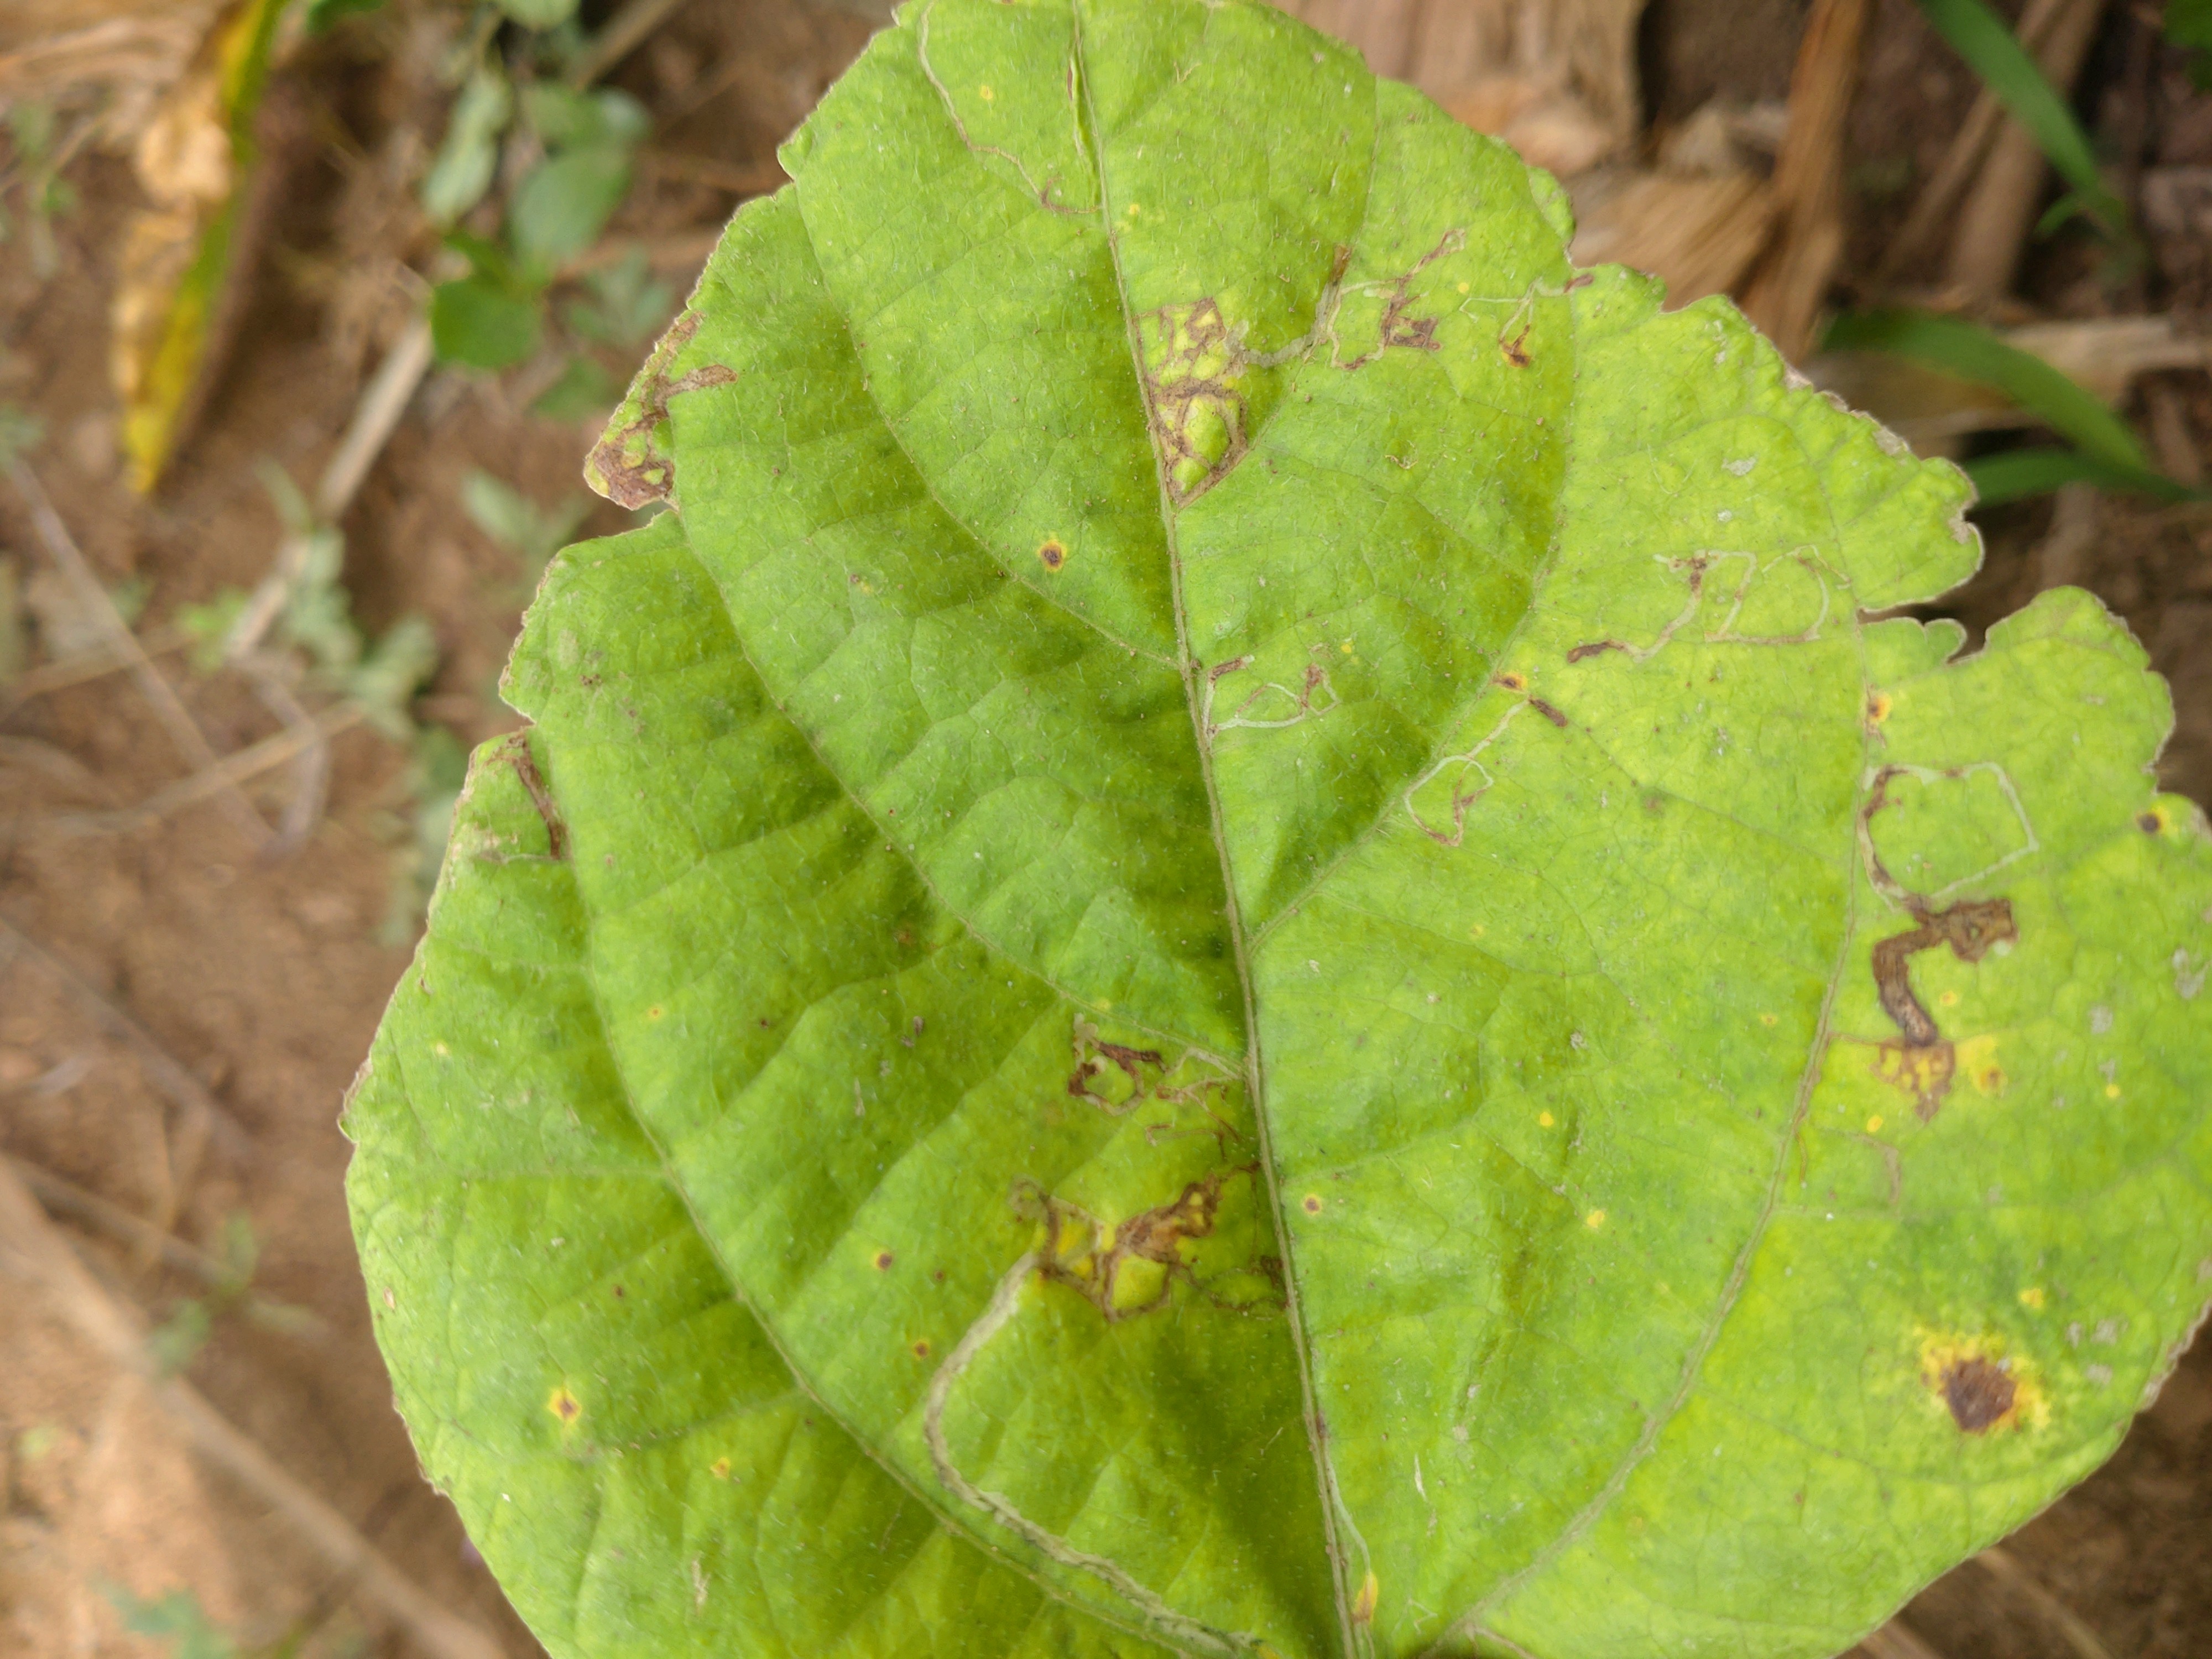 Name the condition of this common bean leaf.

rust
